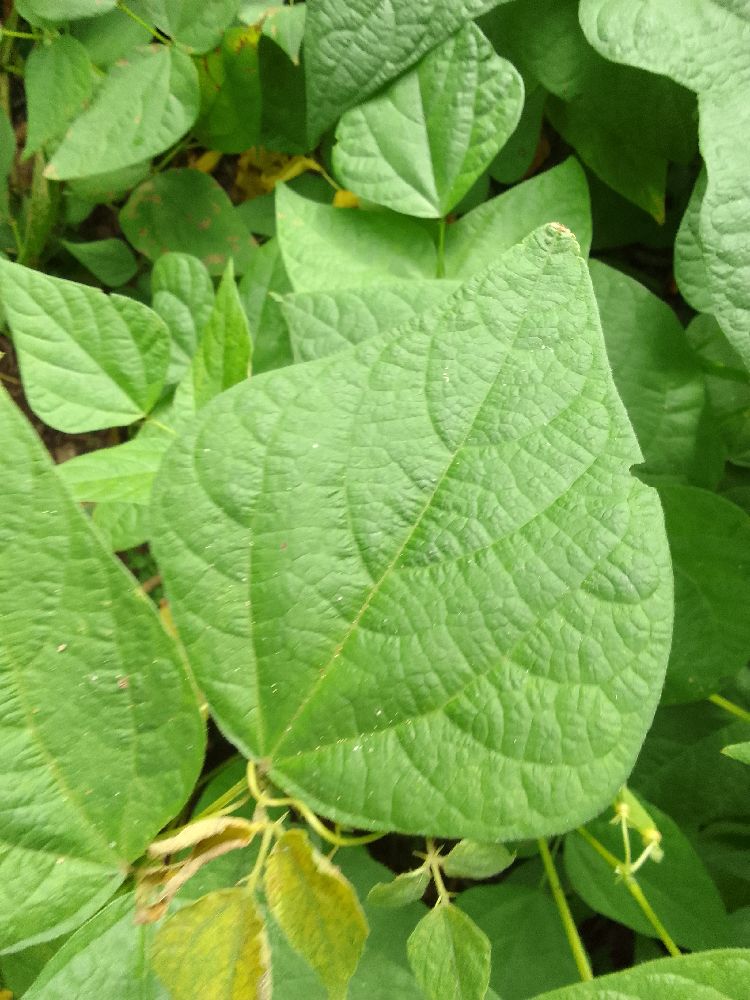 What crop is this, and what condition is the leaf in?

common bean, healthy
